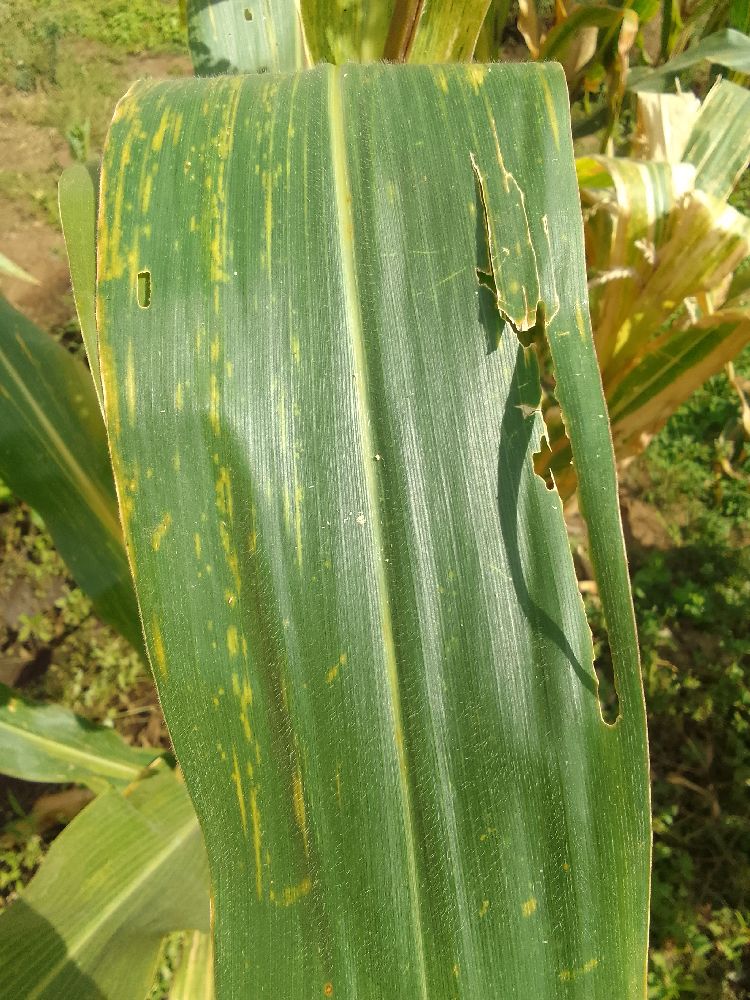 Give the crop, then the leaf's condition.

maize, maize lethal necrosis
